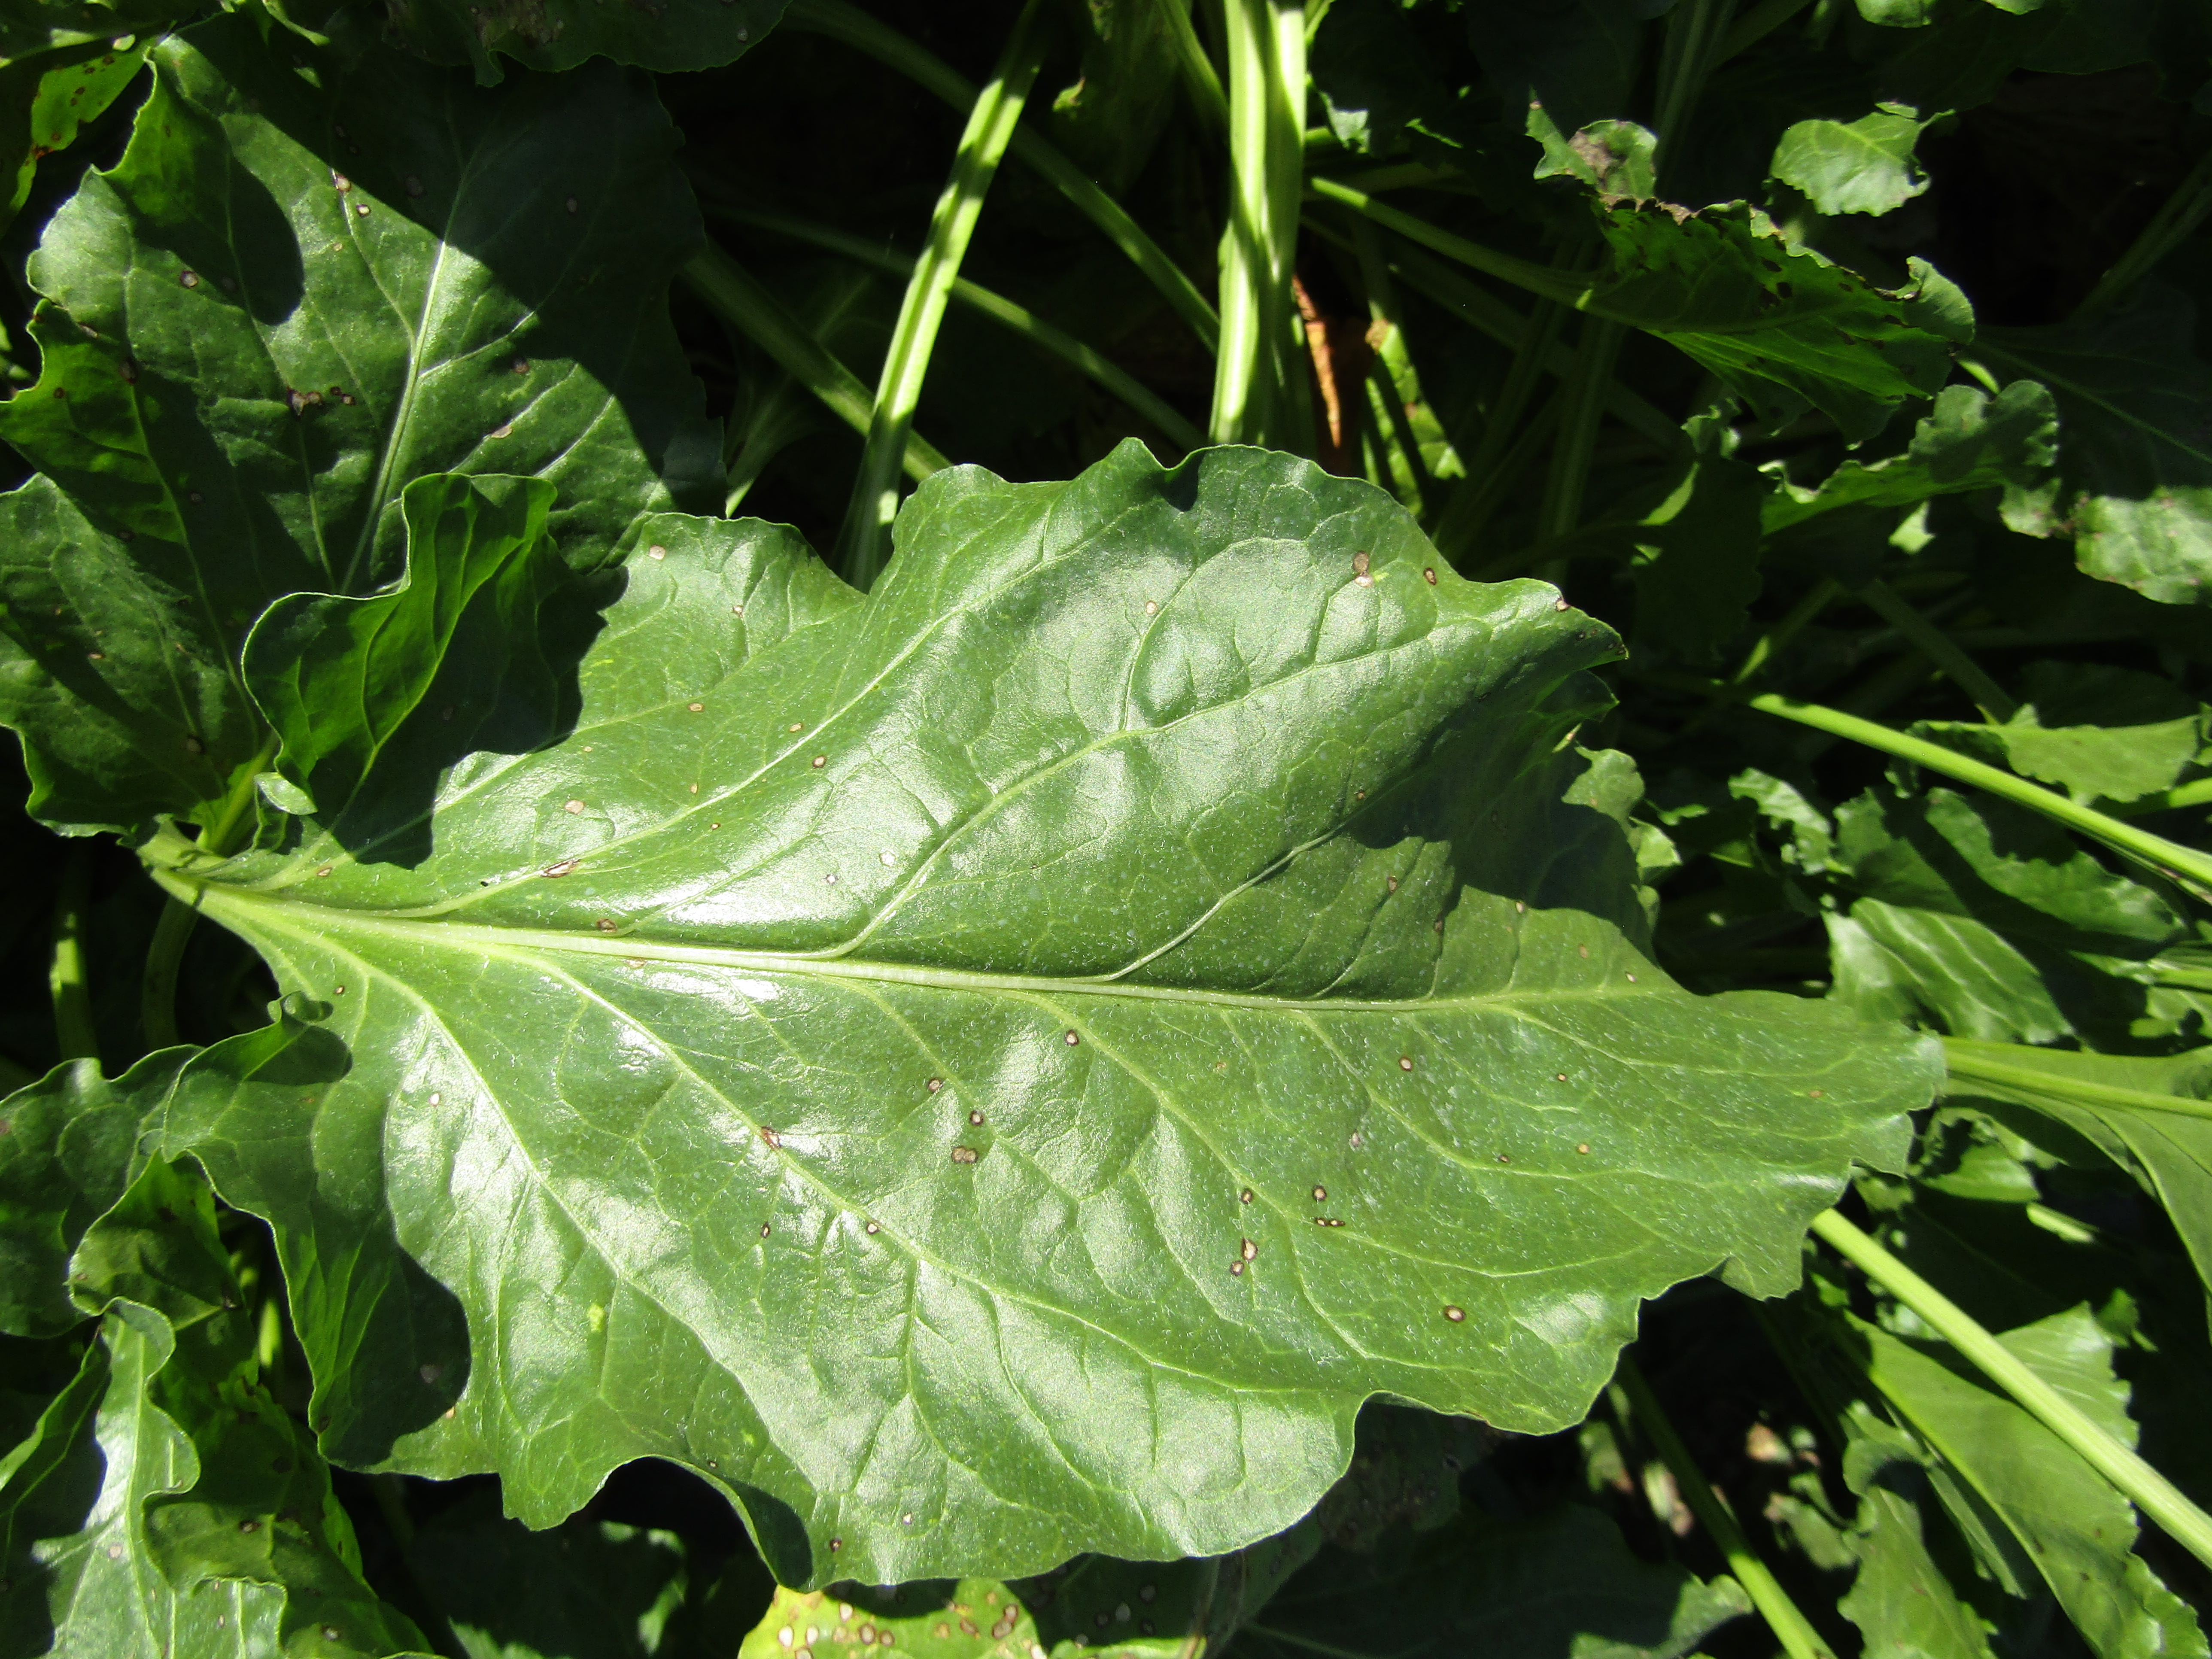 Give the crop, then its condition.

beet, cercospora
